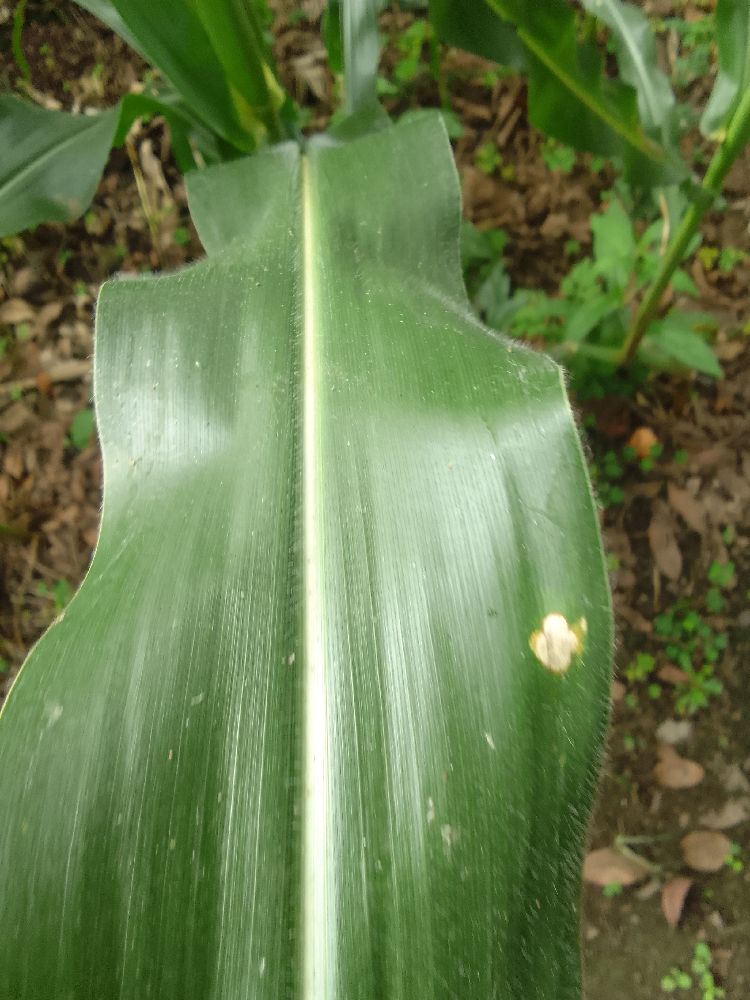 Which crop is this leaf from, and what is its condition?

maize, healthy
